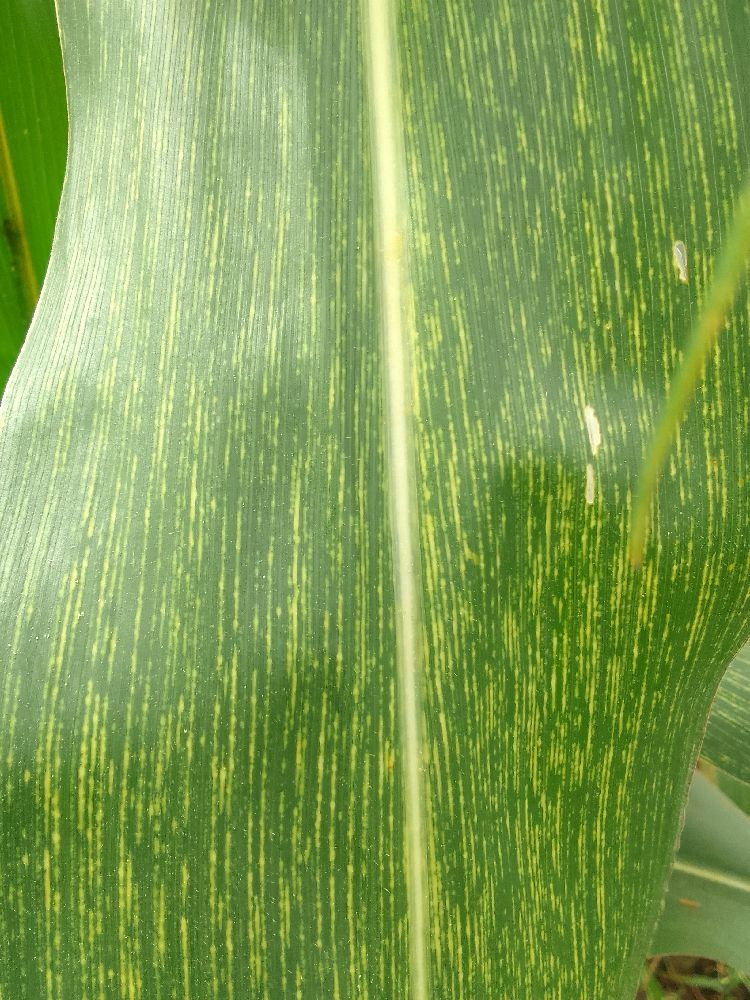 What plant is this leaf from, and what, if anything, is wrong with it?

maize, maize streak virus
